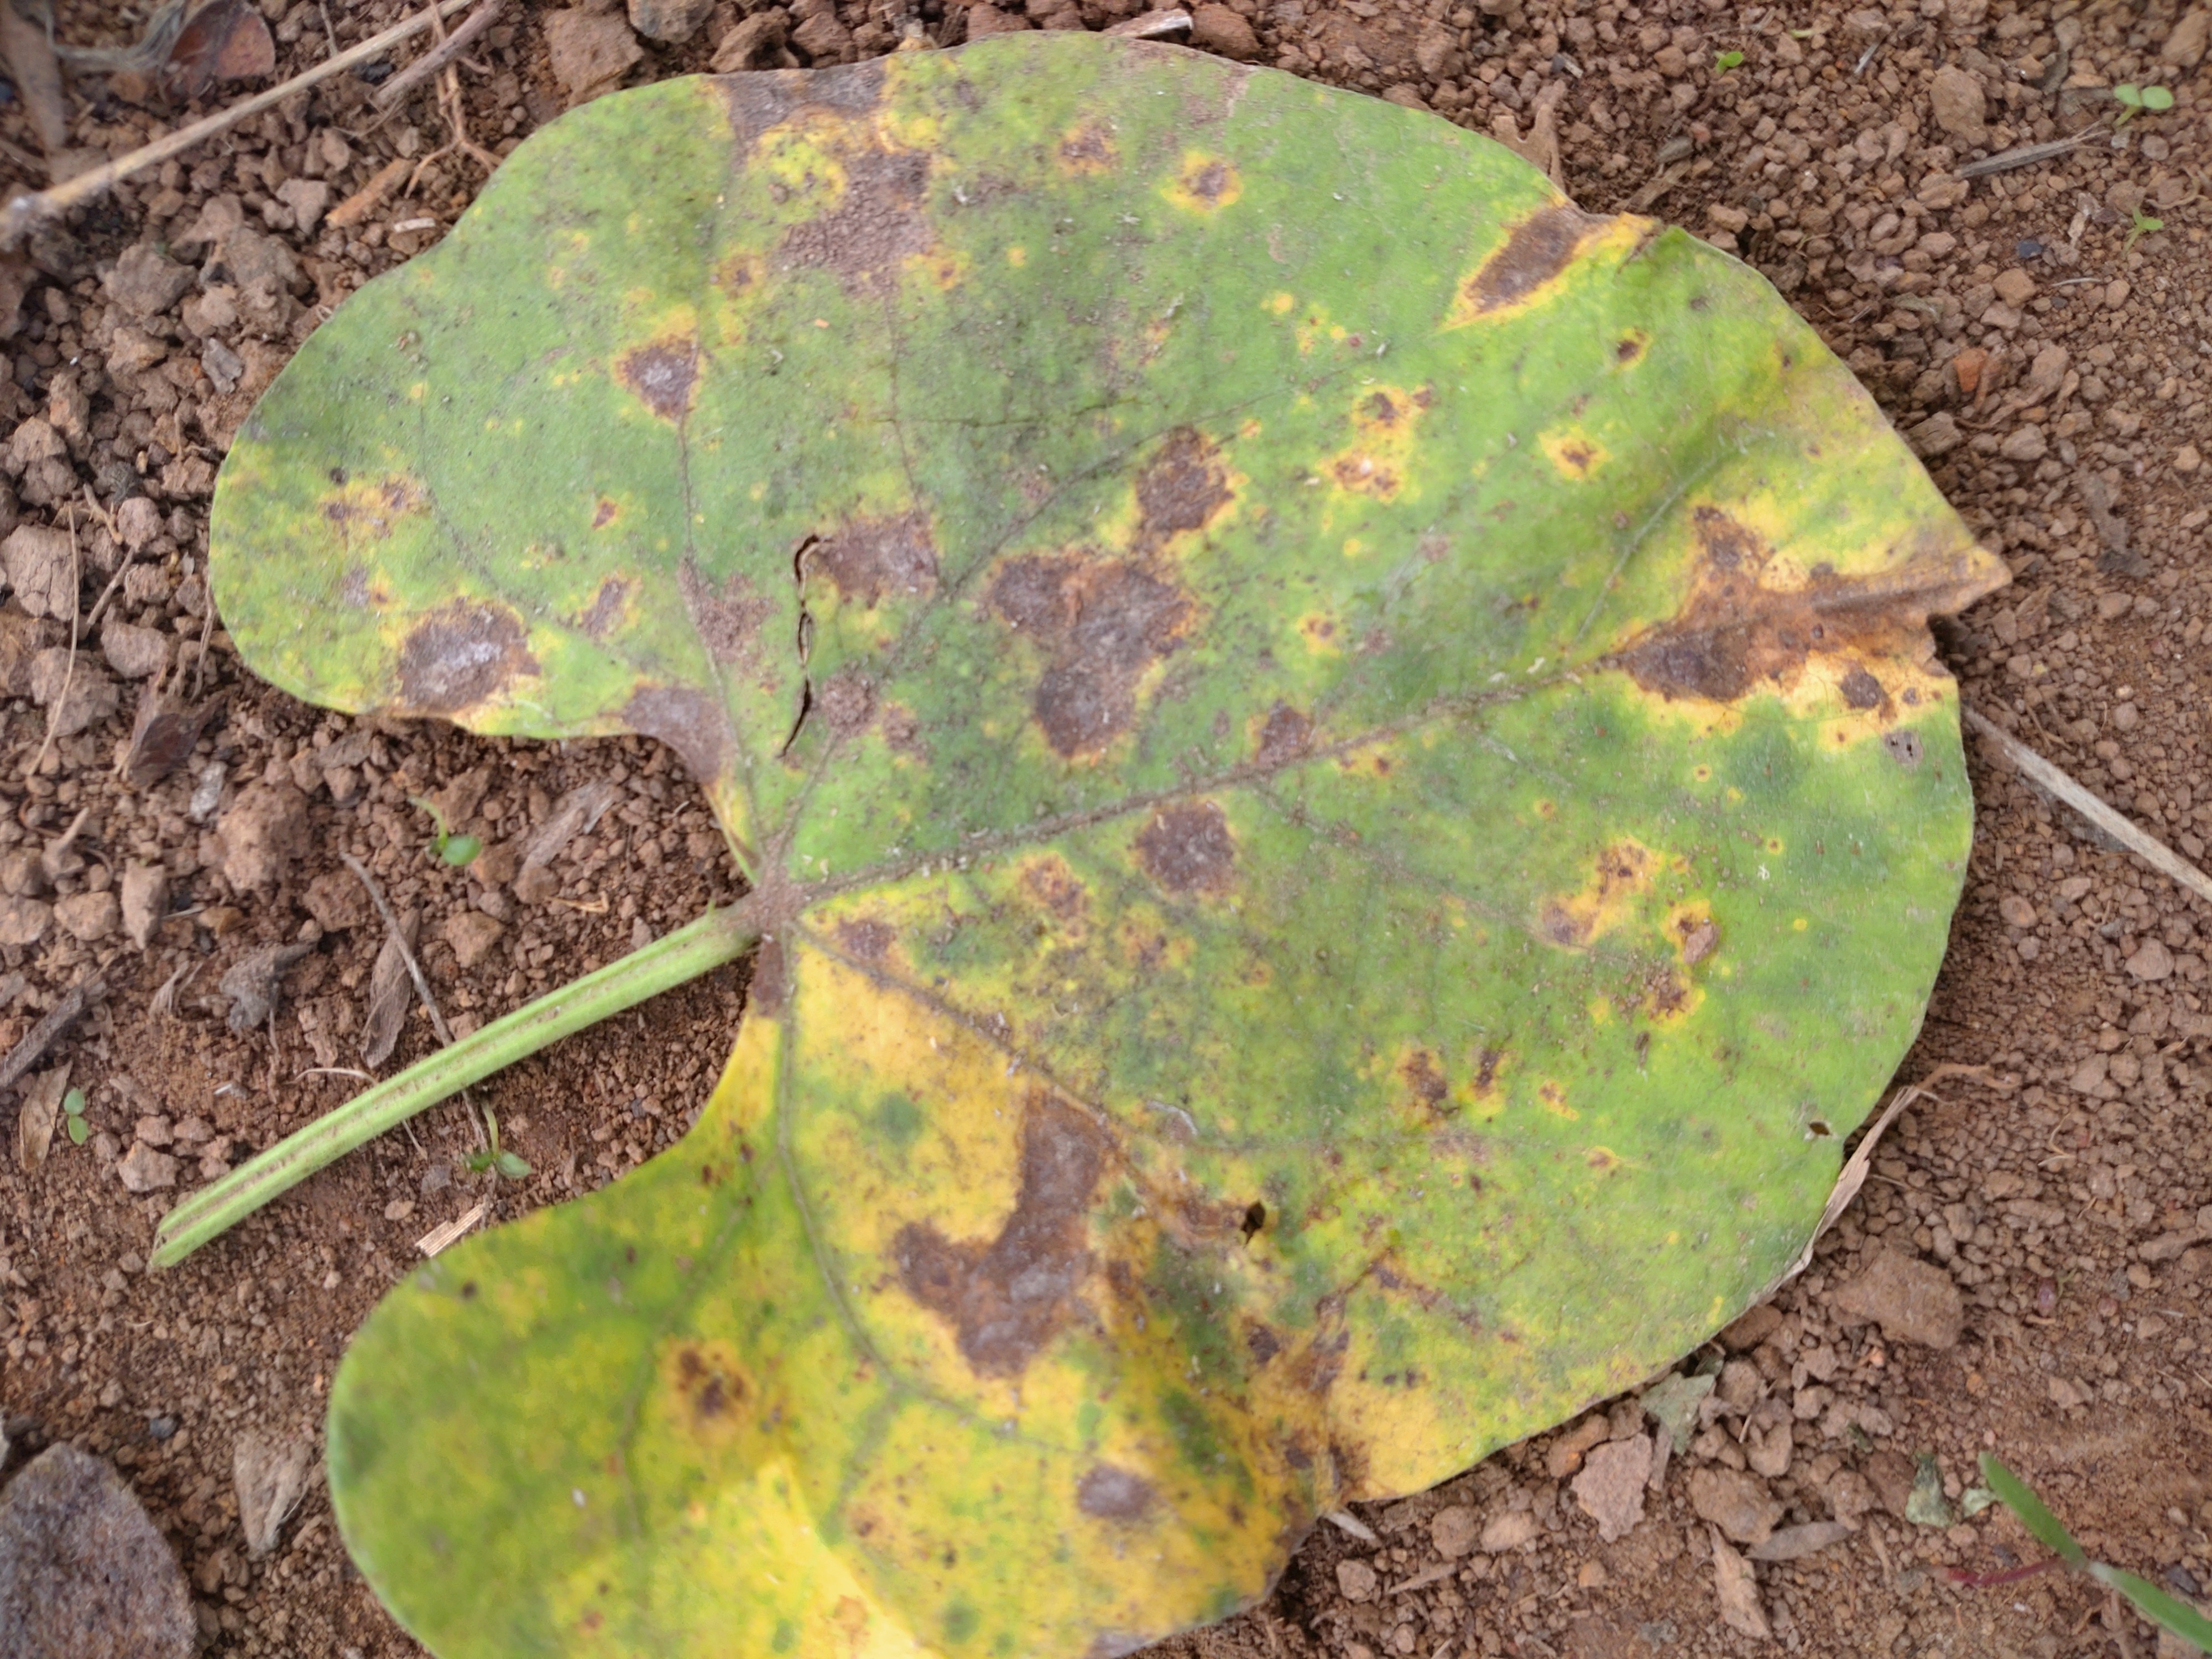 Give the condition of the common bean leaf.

rust
